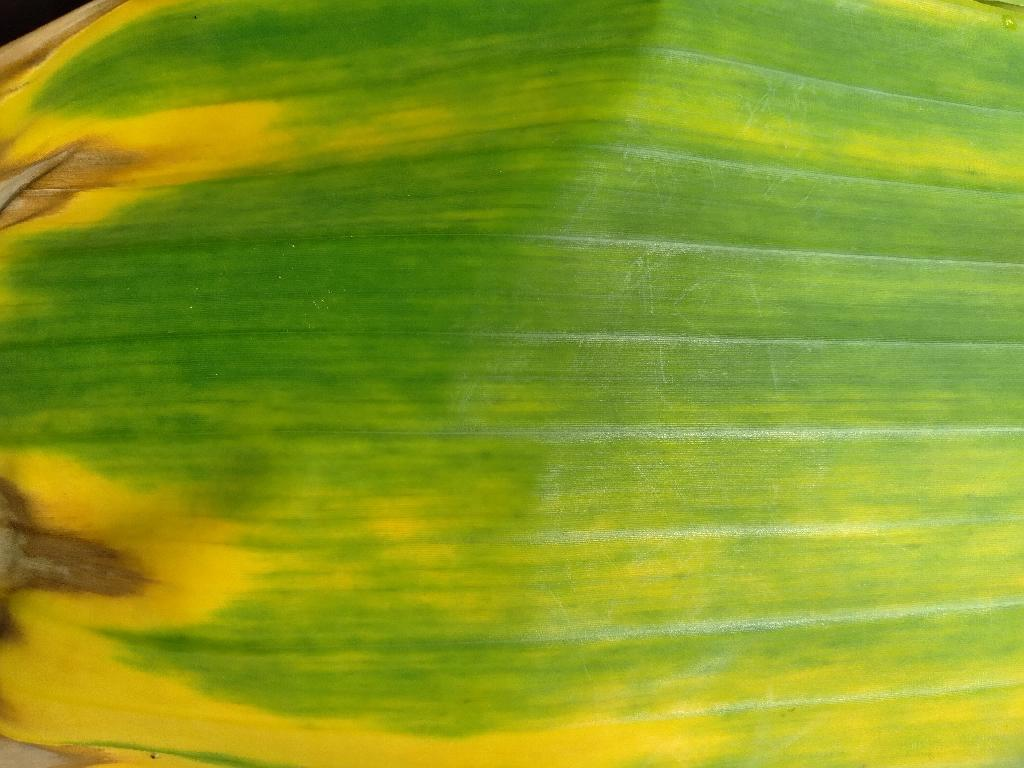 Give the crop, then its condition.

banana, fusarium wilt race 1
